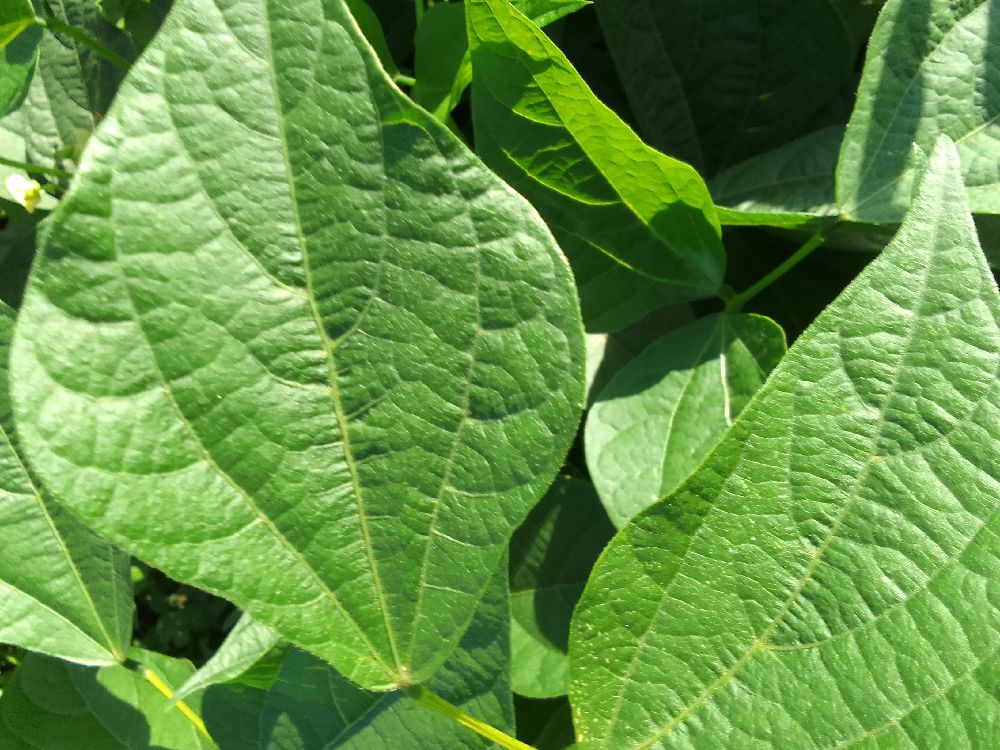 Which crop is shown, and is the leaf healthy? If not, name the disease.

common bean, healthy
